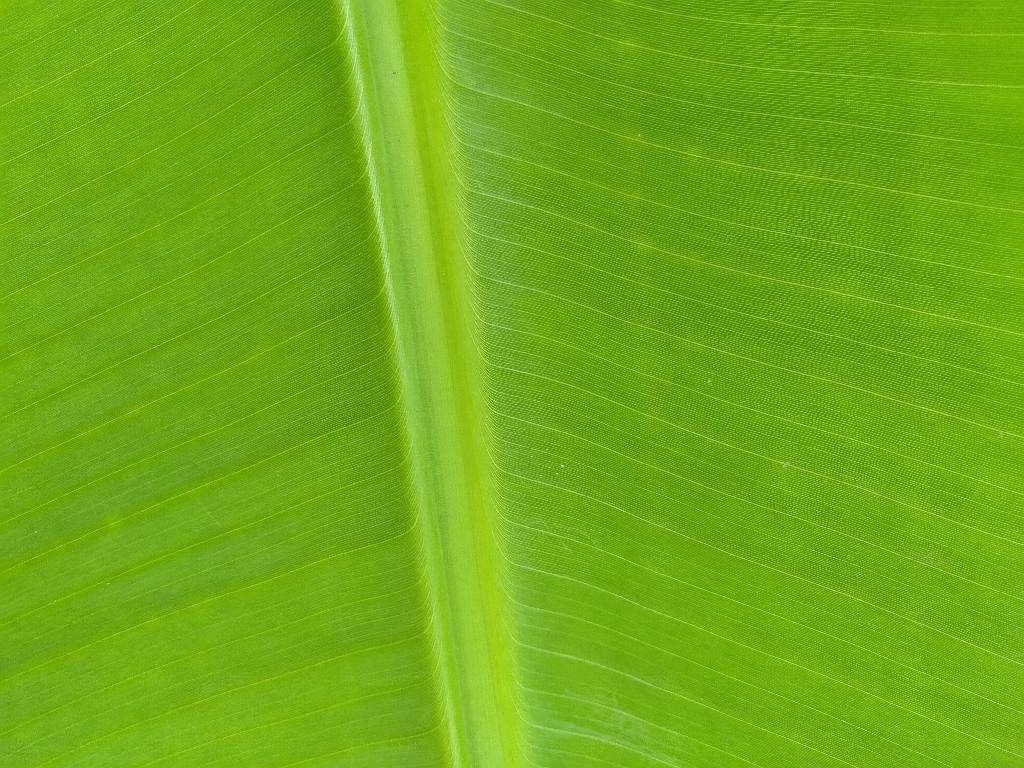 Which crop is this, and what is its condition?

banana, healthy
